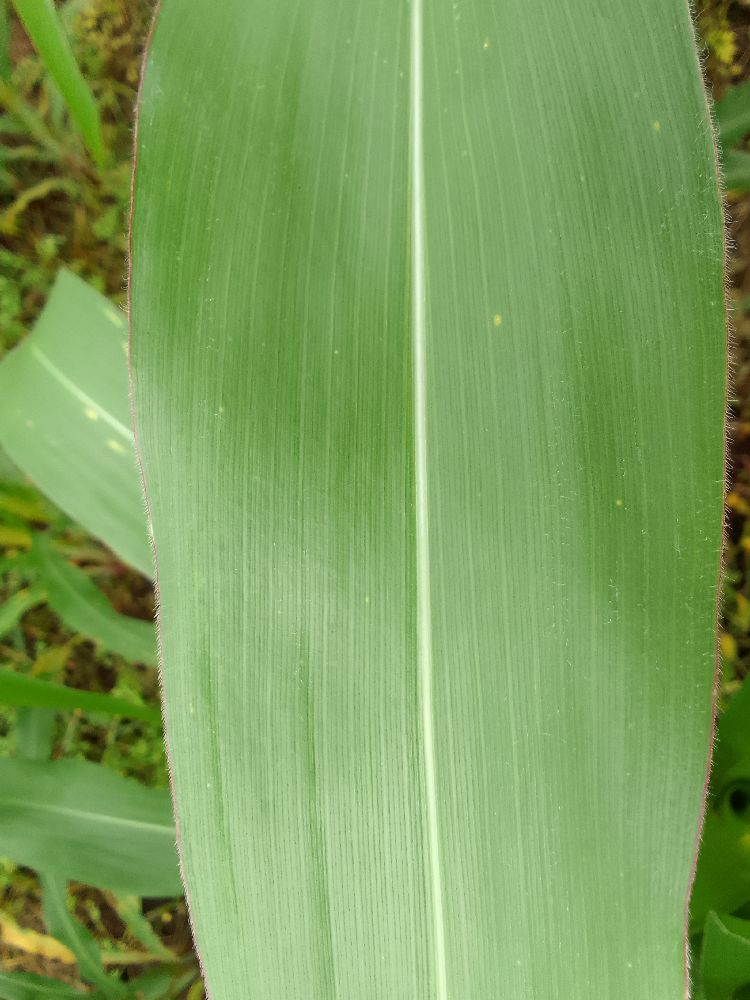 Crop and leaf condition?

maize, healthy
